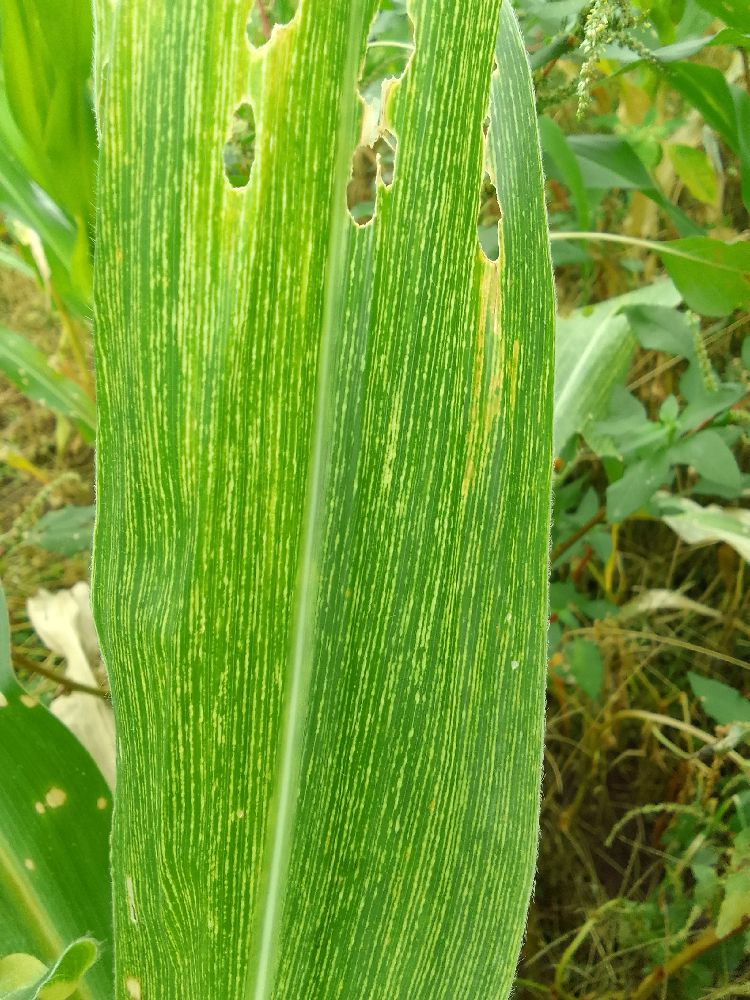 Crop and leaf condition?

maize, maize streak virus
